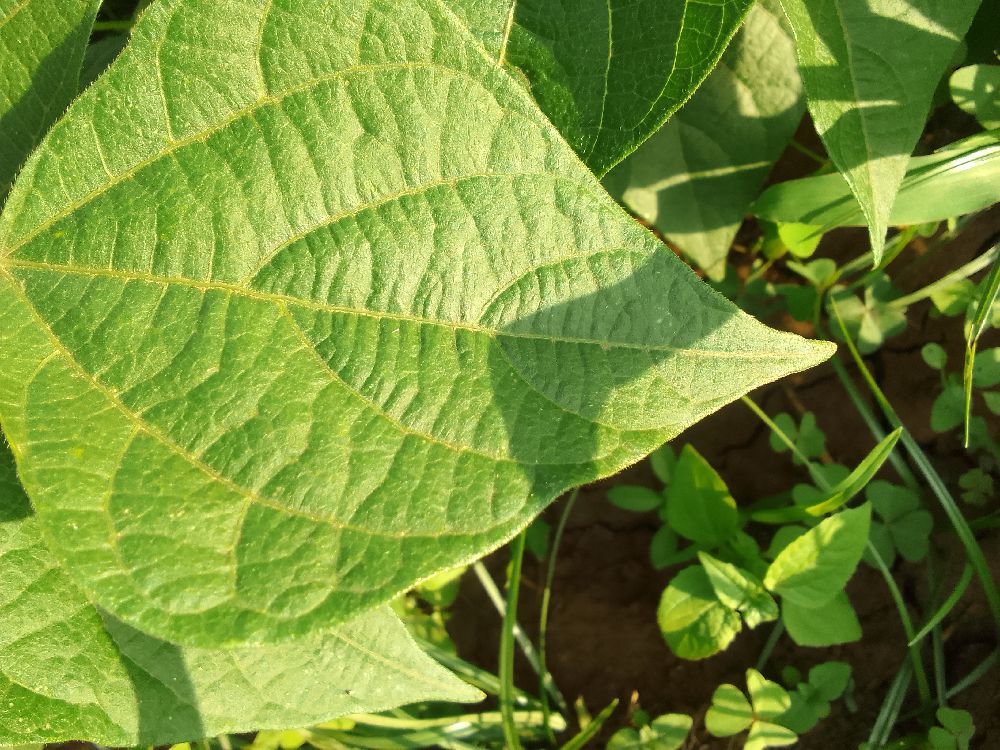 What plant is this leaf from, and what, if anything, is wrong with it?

common bean, healthy
